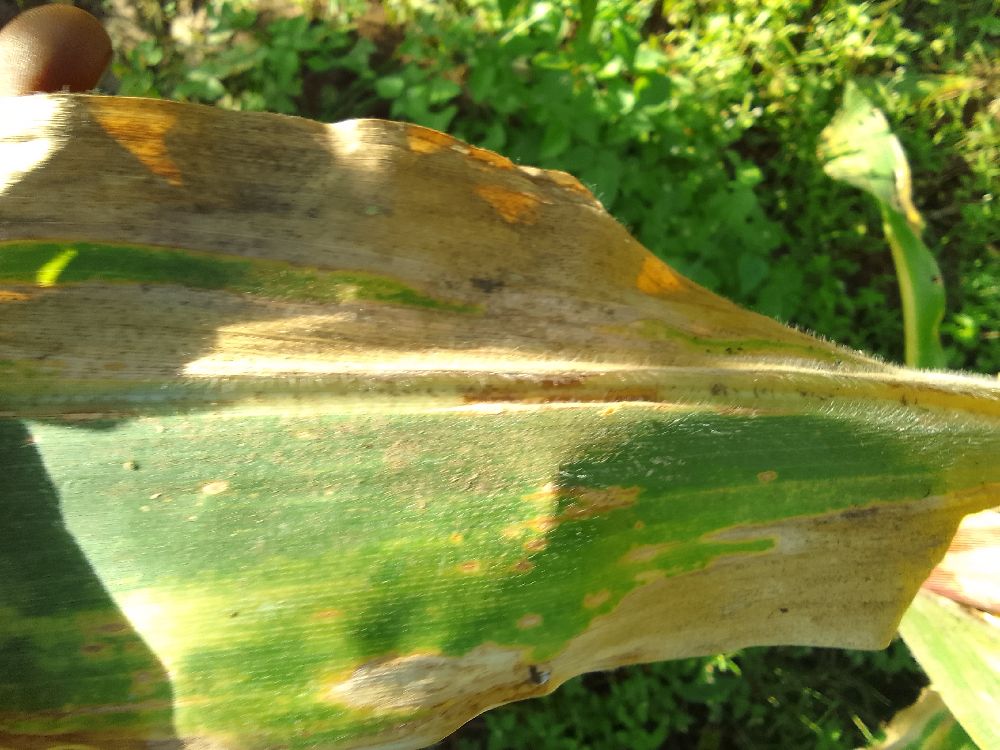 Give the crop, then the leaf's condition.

maize, maize lethal necrosis
